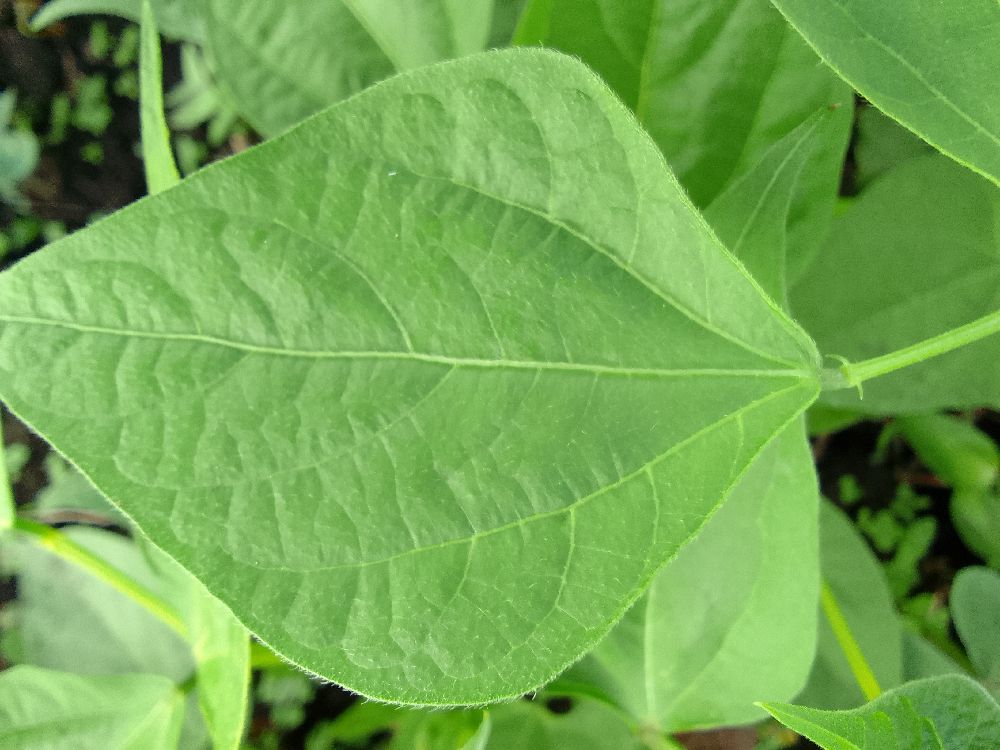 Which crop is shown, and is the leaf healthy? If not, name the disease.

common bean, healthy
